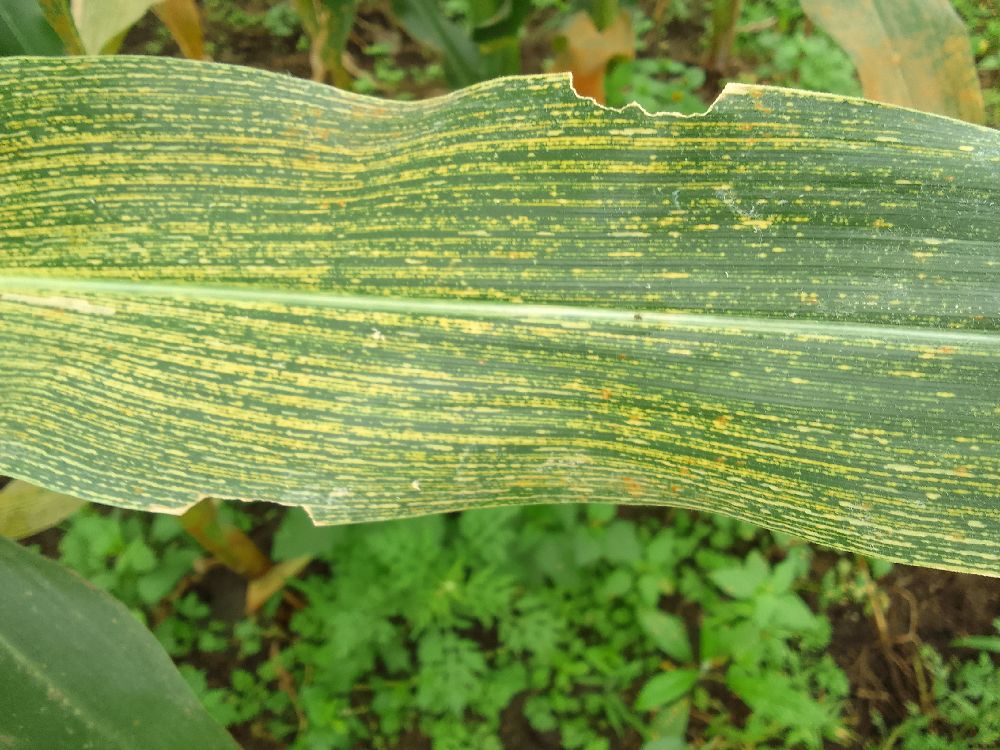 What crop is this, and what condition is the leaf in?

maize, maize streak virus
